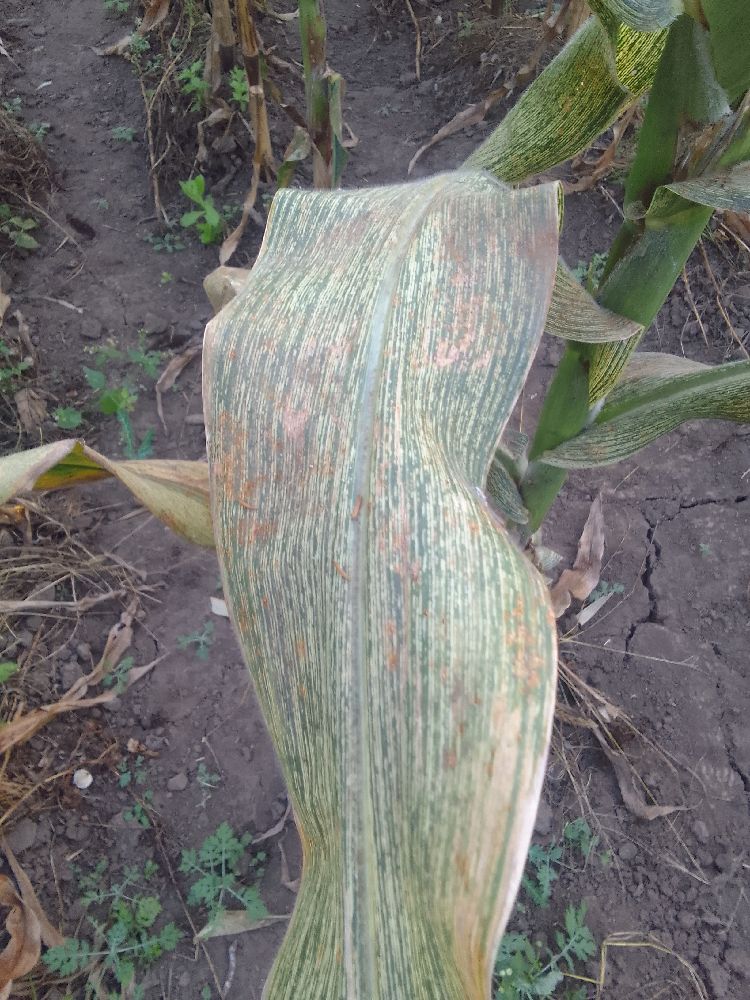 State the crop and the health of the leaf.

maize, maize streak virus
